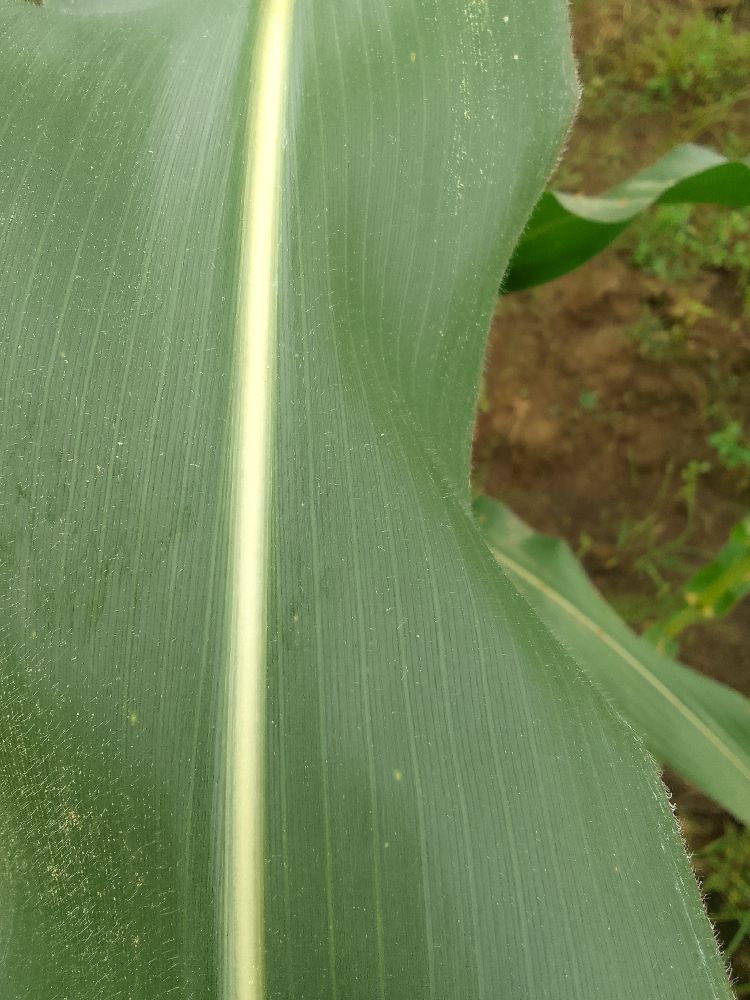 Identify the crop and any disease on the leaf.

maize, healthy
